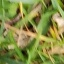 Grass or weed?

grass
